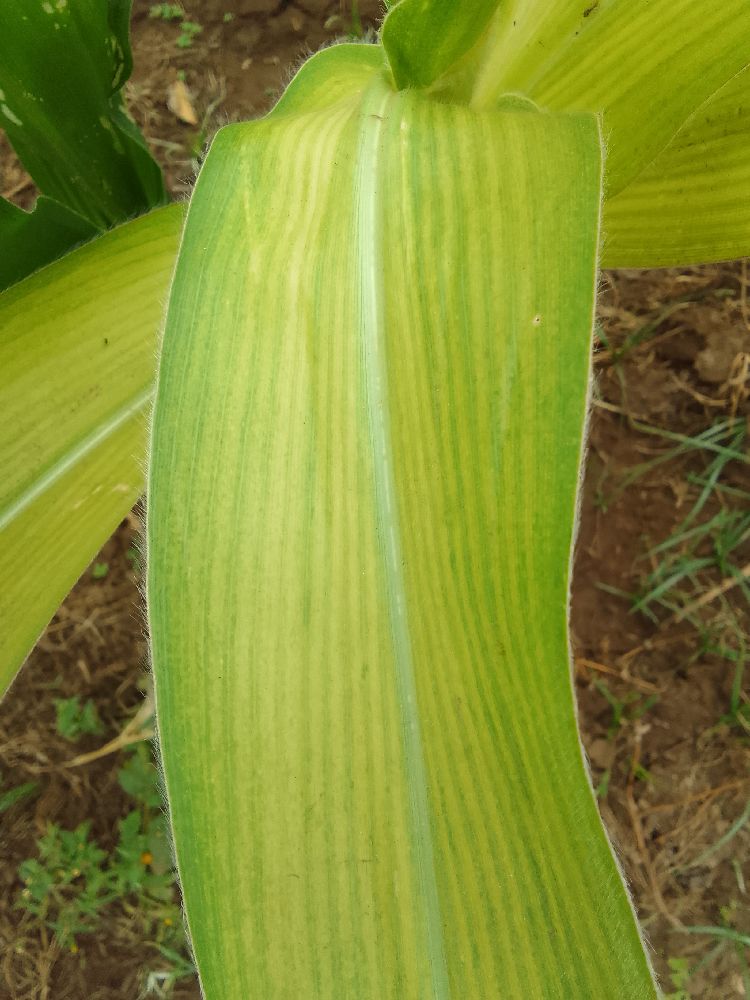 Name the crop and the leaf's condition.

maize, maize lethal necrosis
